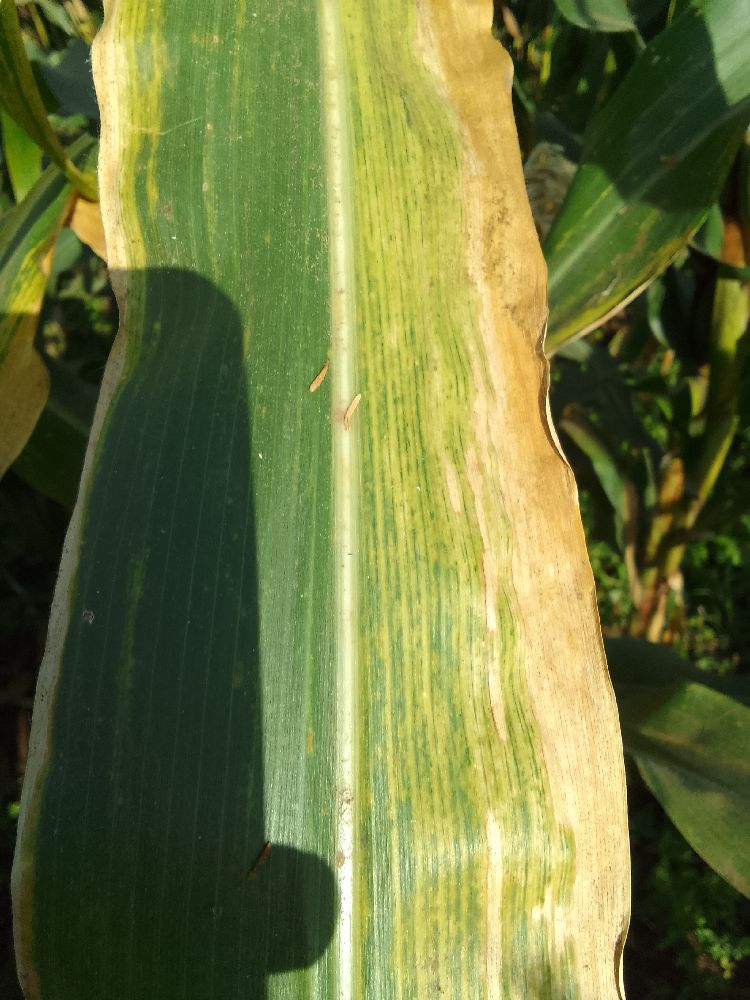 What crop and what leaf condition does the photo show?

maize, maize lethal necrosis
